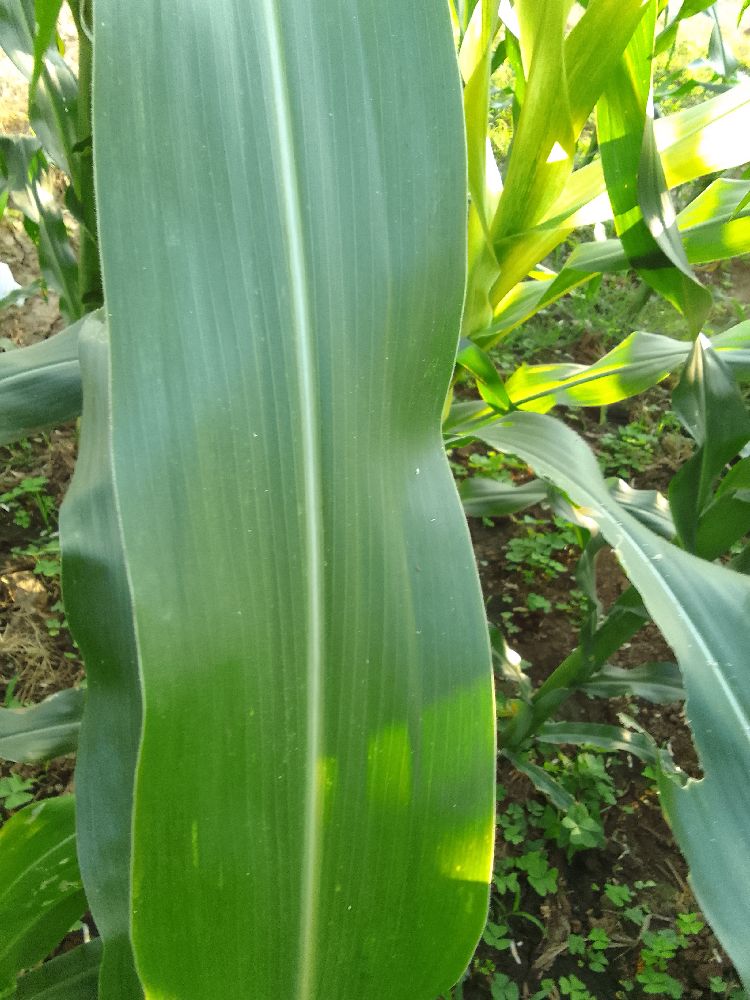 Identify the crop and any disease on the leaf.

maize, healthy
